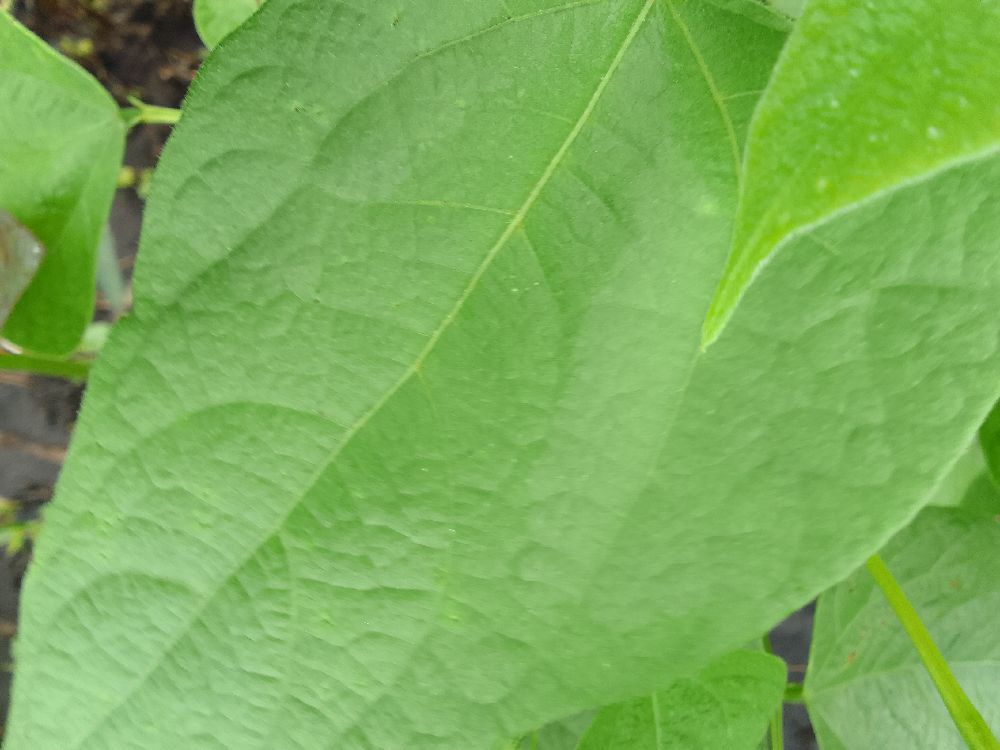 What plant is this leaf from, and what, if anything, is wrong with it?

common bean, healthy
